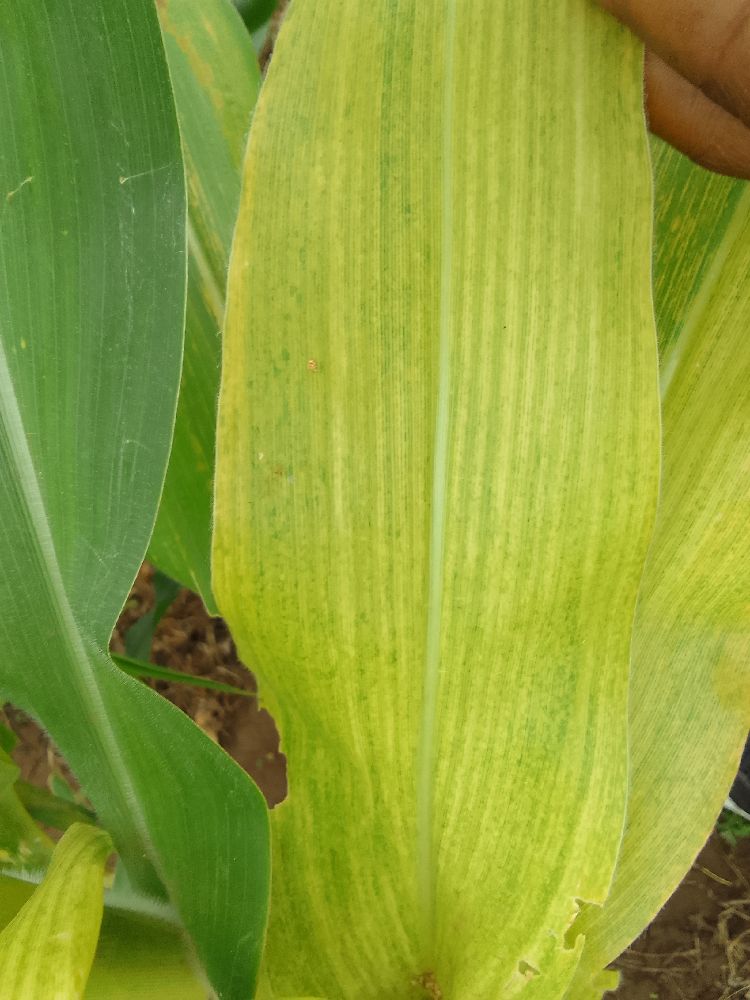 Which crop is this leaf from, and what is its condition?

maize, maize lethal necrosis
